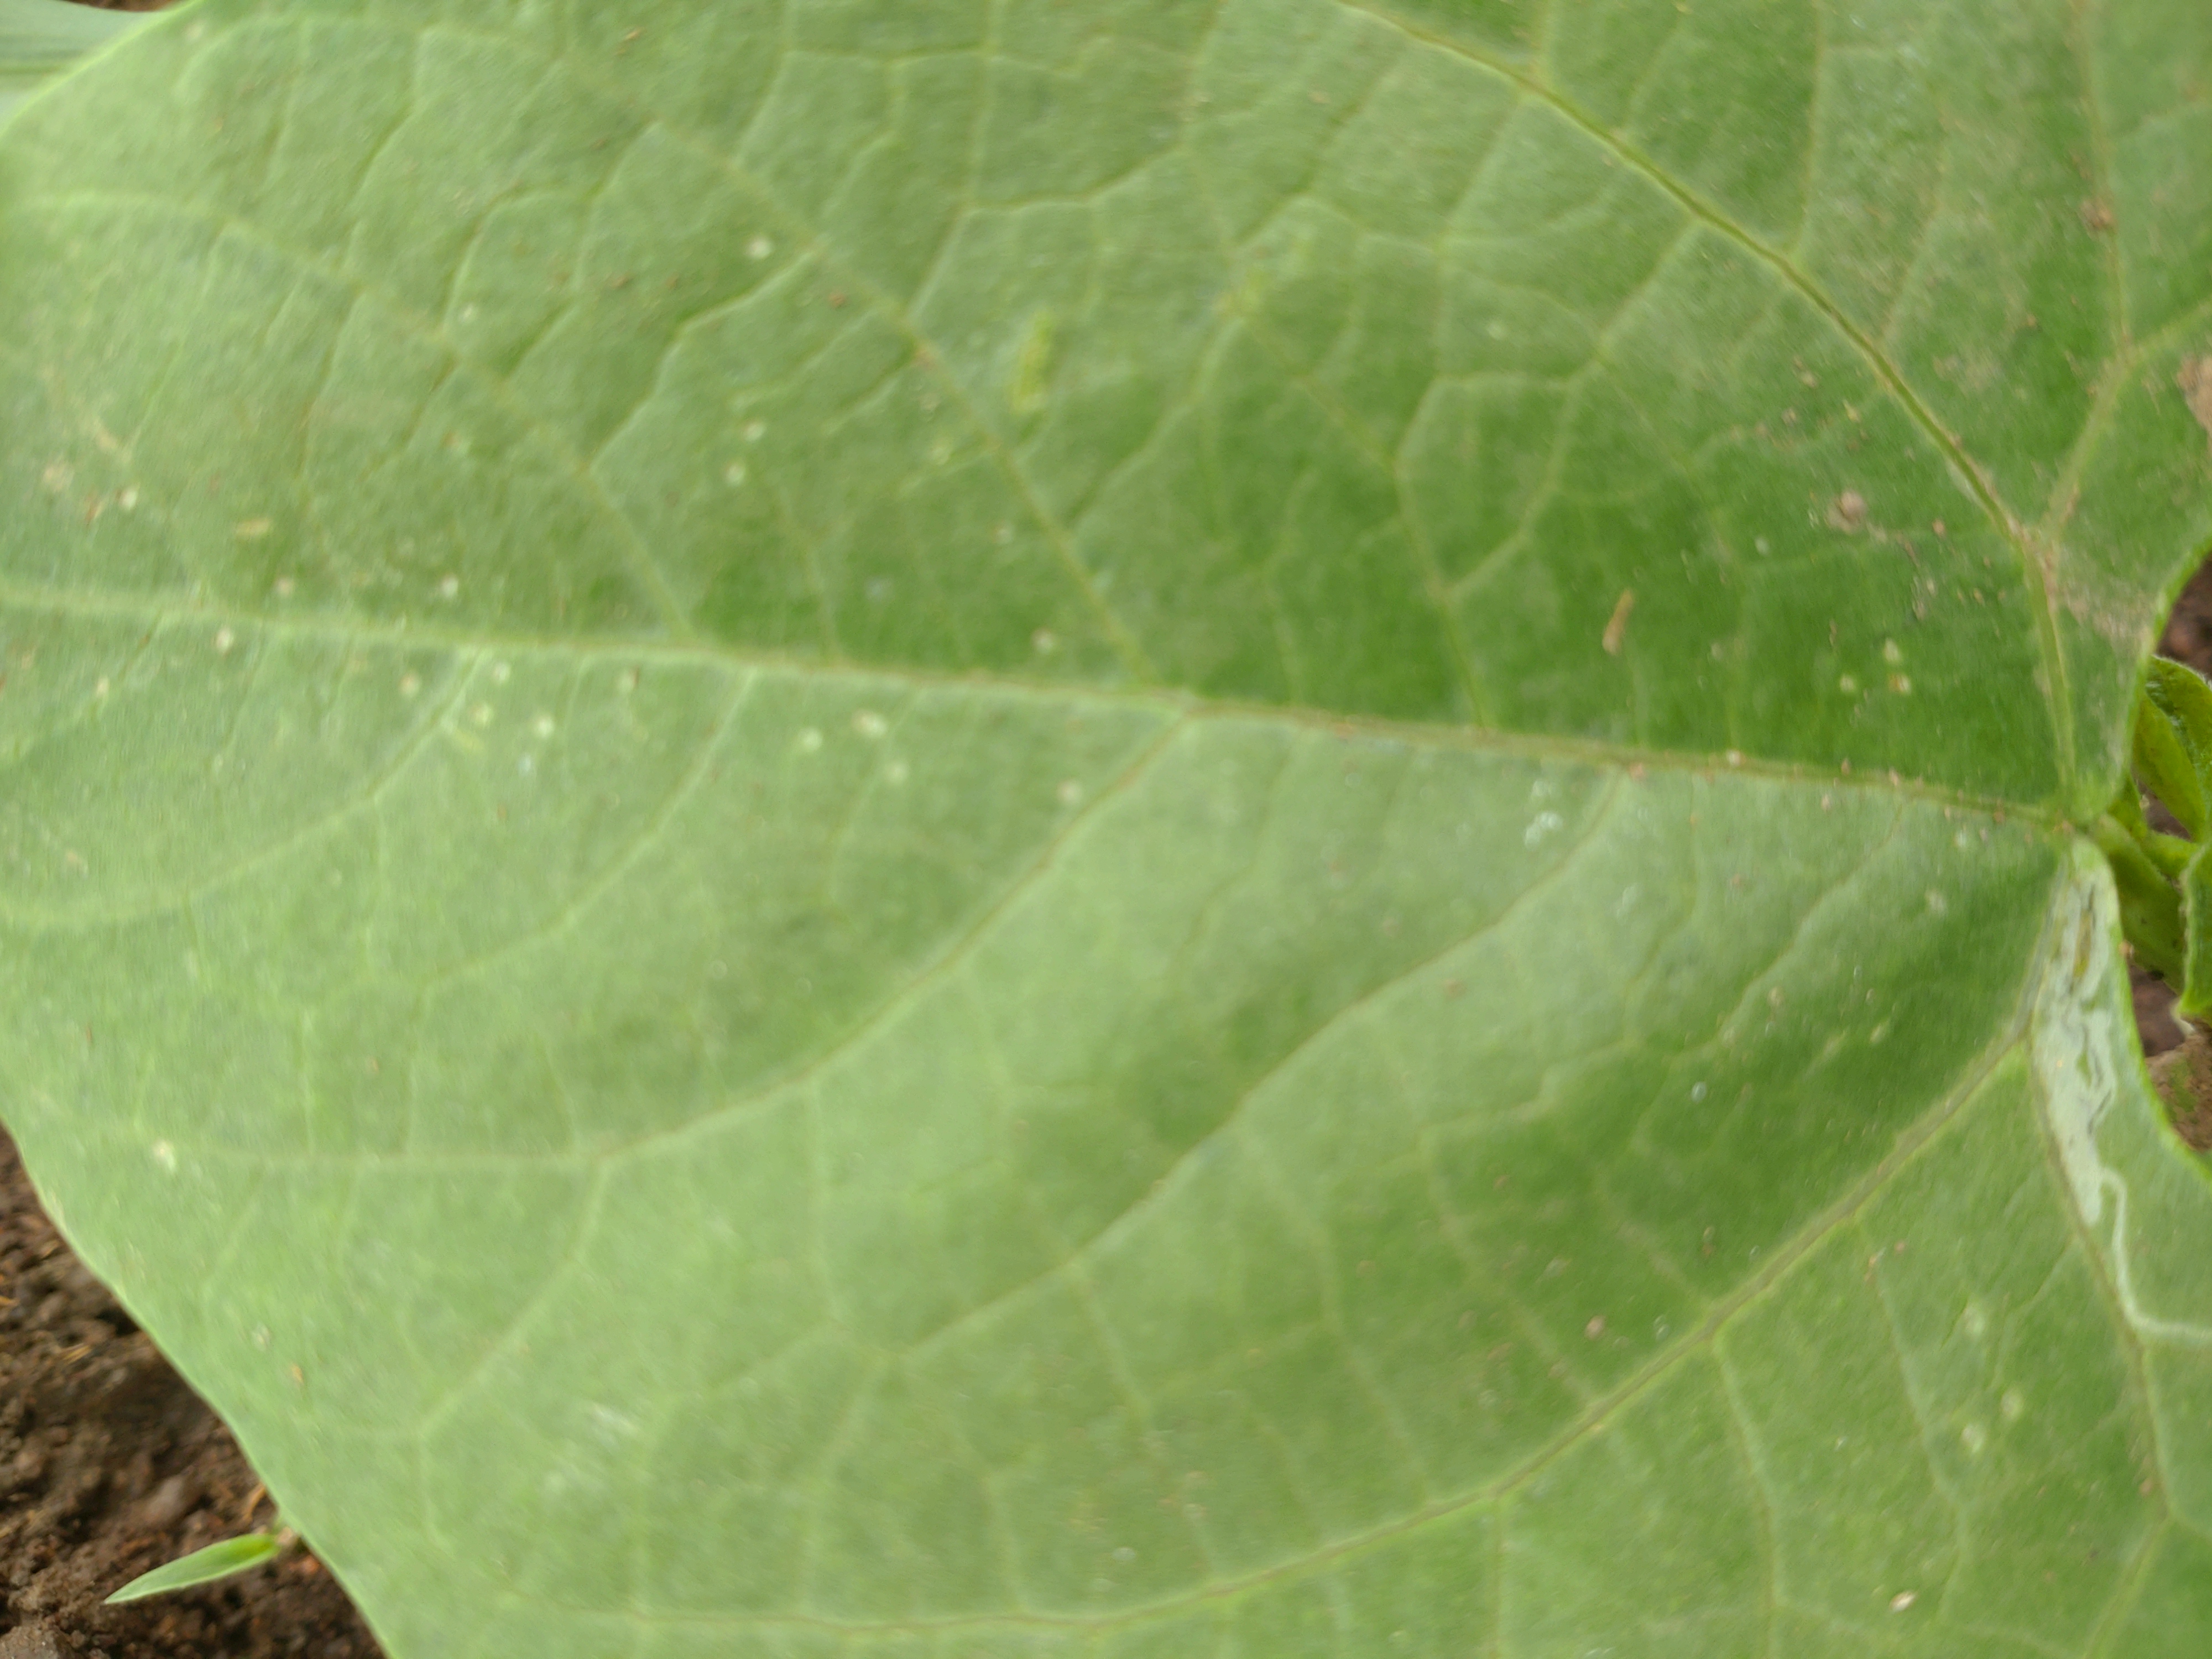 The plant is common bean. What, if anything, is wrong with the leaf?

healthy
